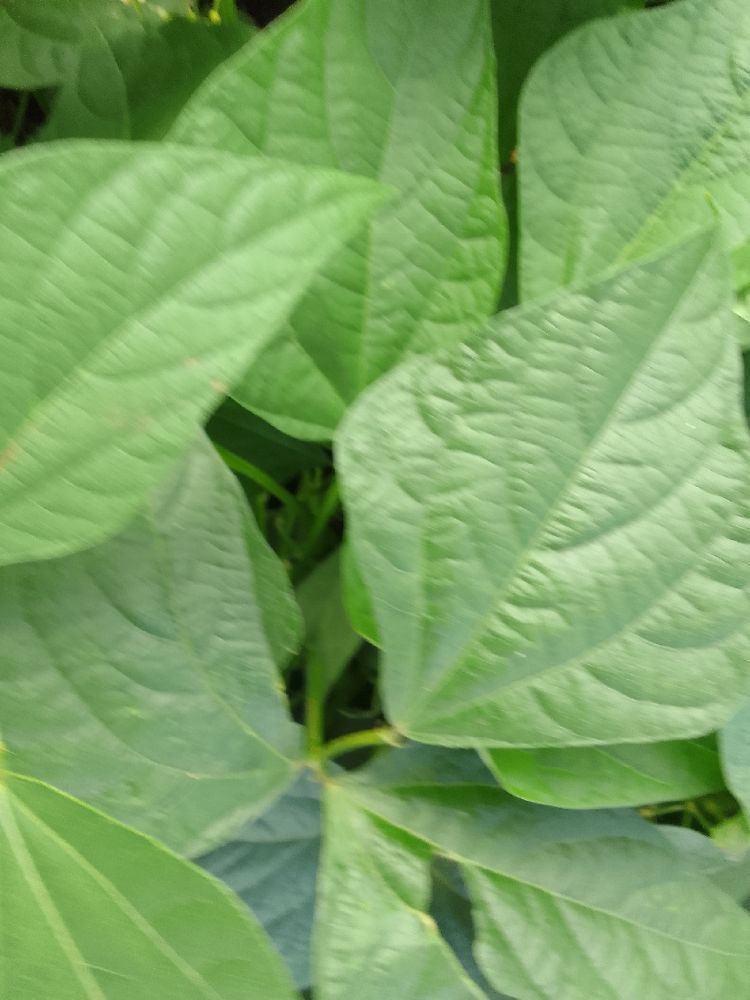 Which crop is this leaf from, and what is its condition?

common bean, healthy
